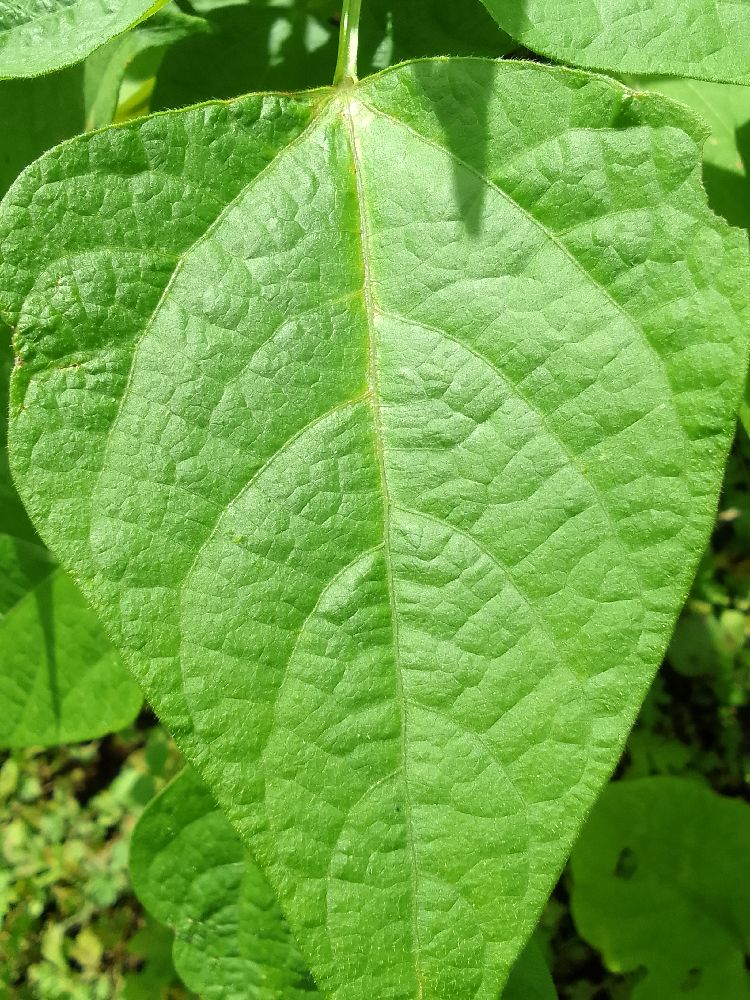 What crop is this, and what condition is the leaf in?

common bean, healthy
